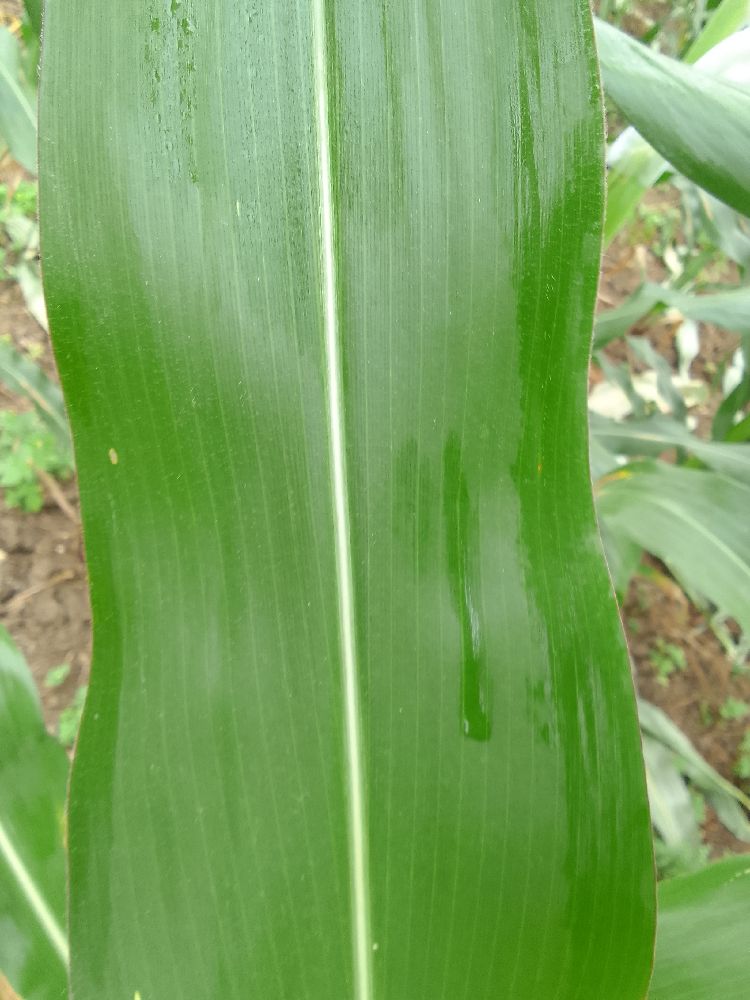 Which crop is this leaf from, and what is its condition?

maize, healthy
